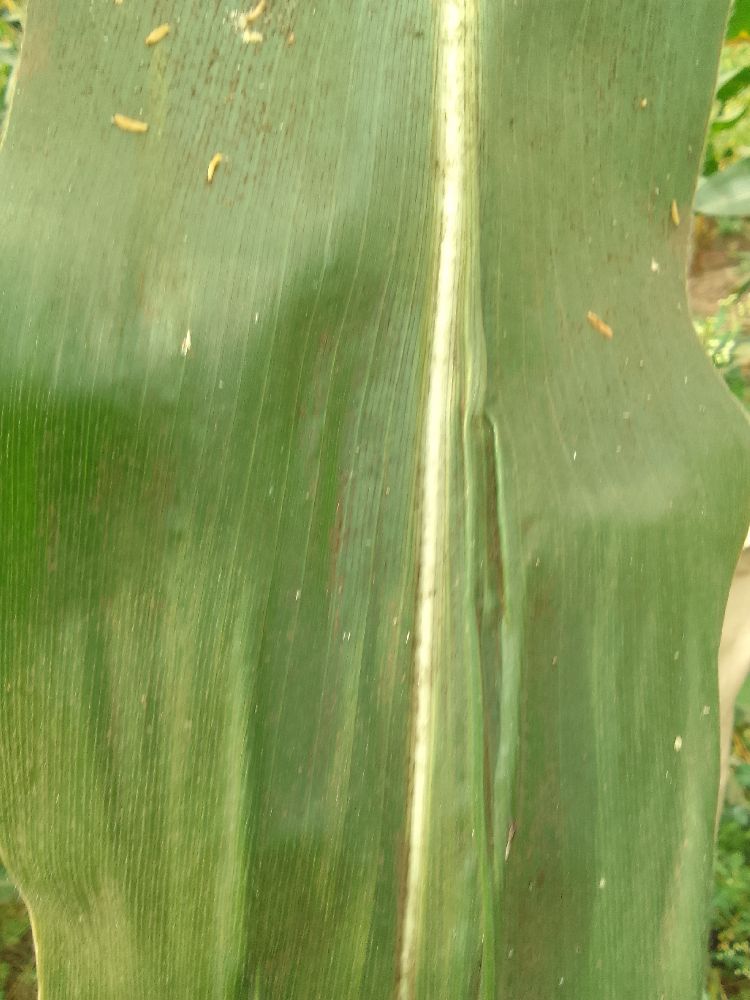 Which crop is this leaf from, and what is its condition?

maize, healthy
